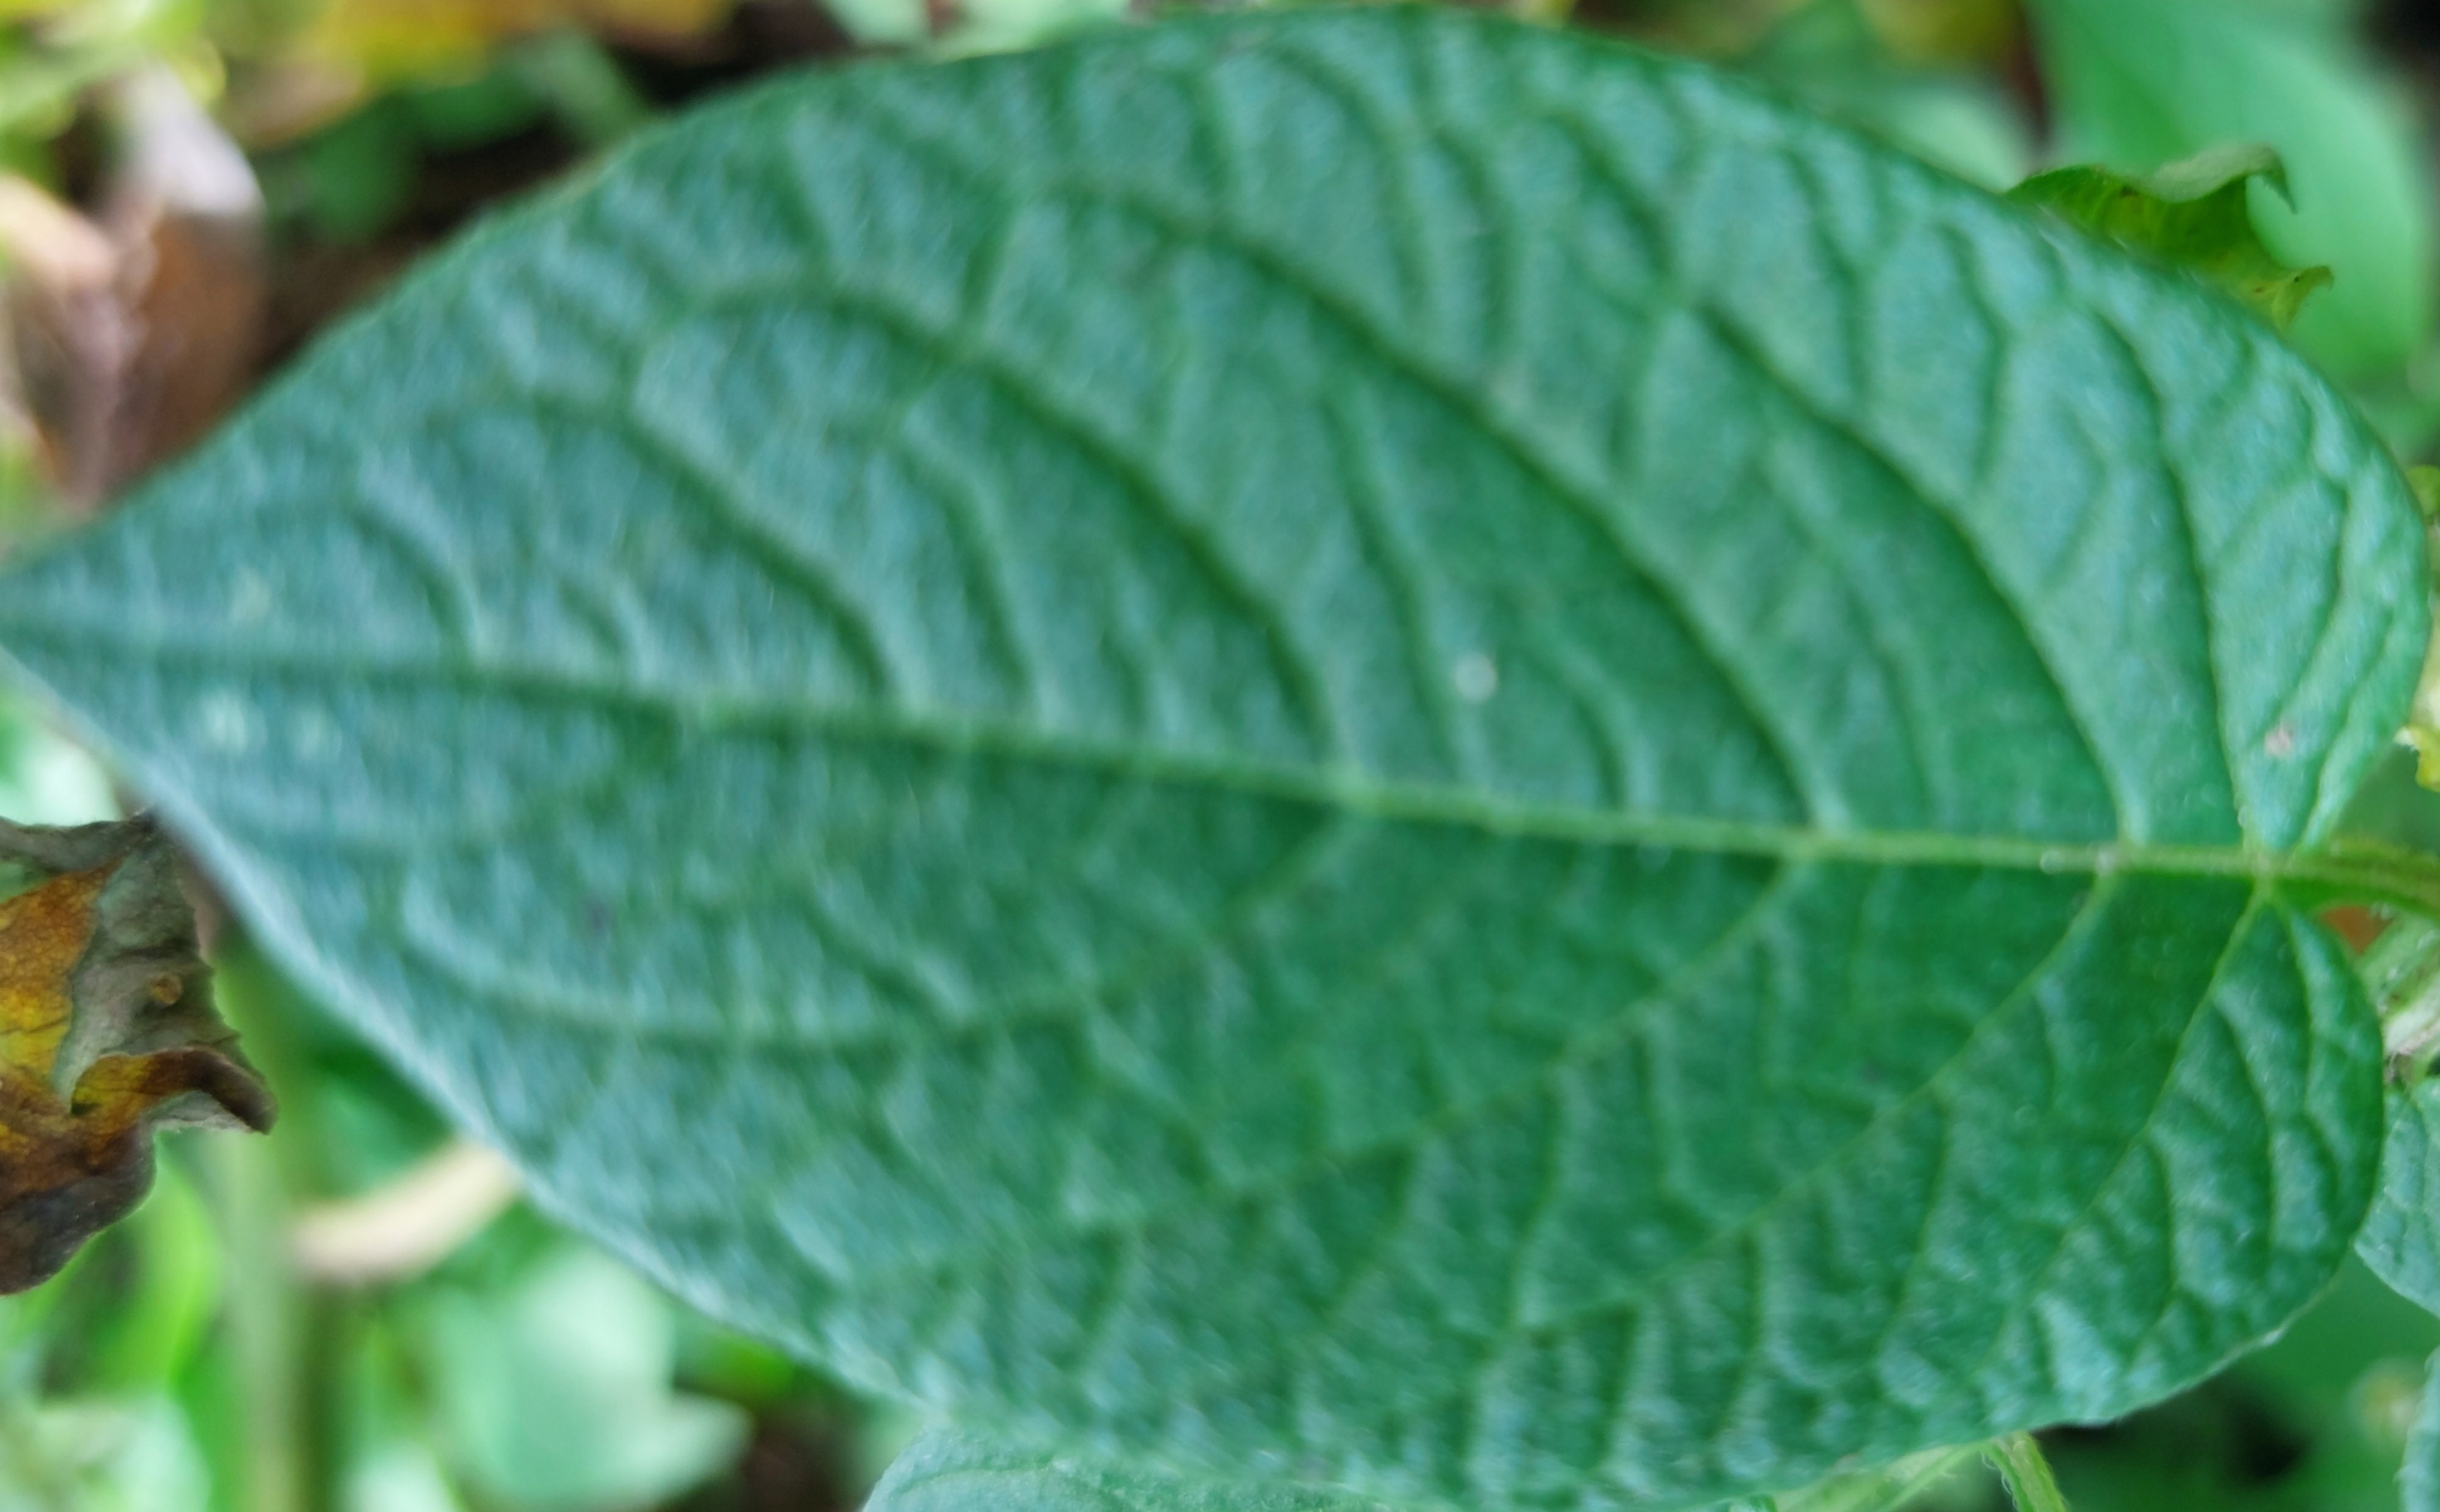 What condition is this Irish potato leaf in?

healthy
